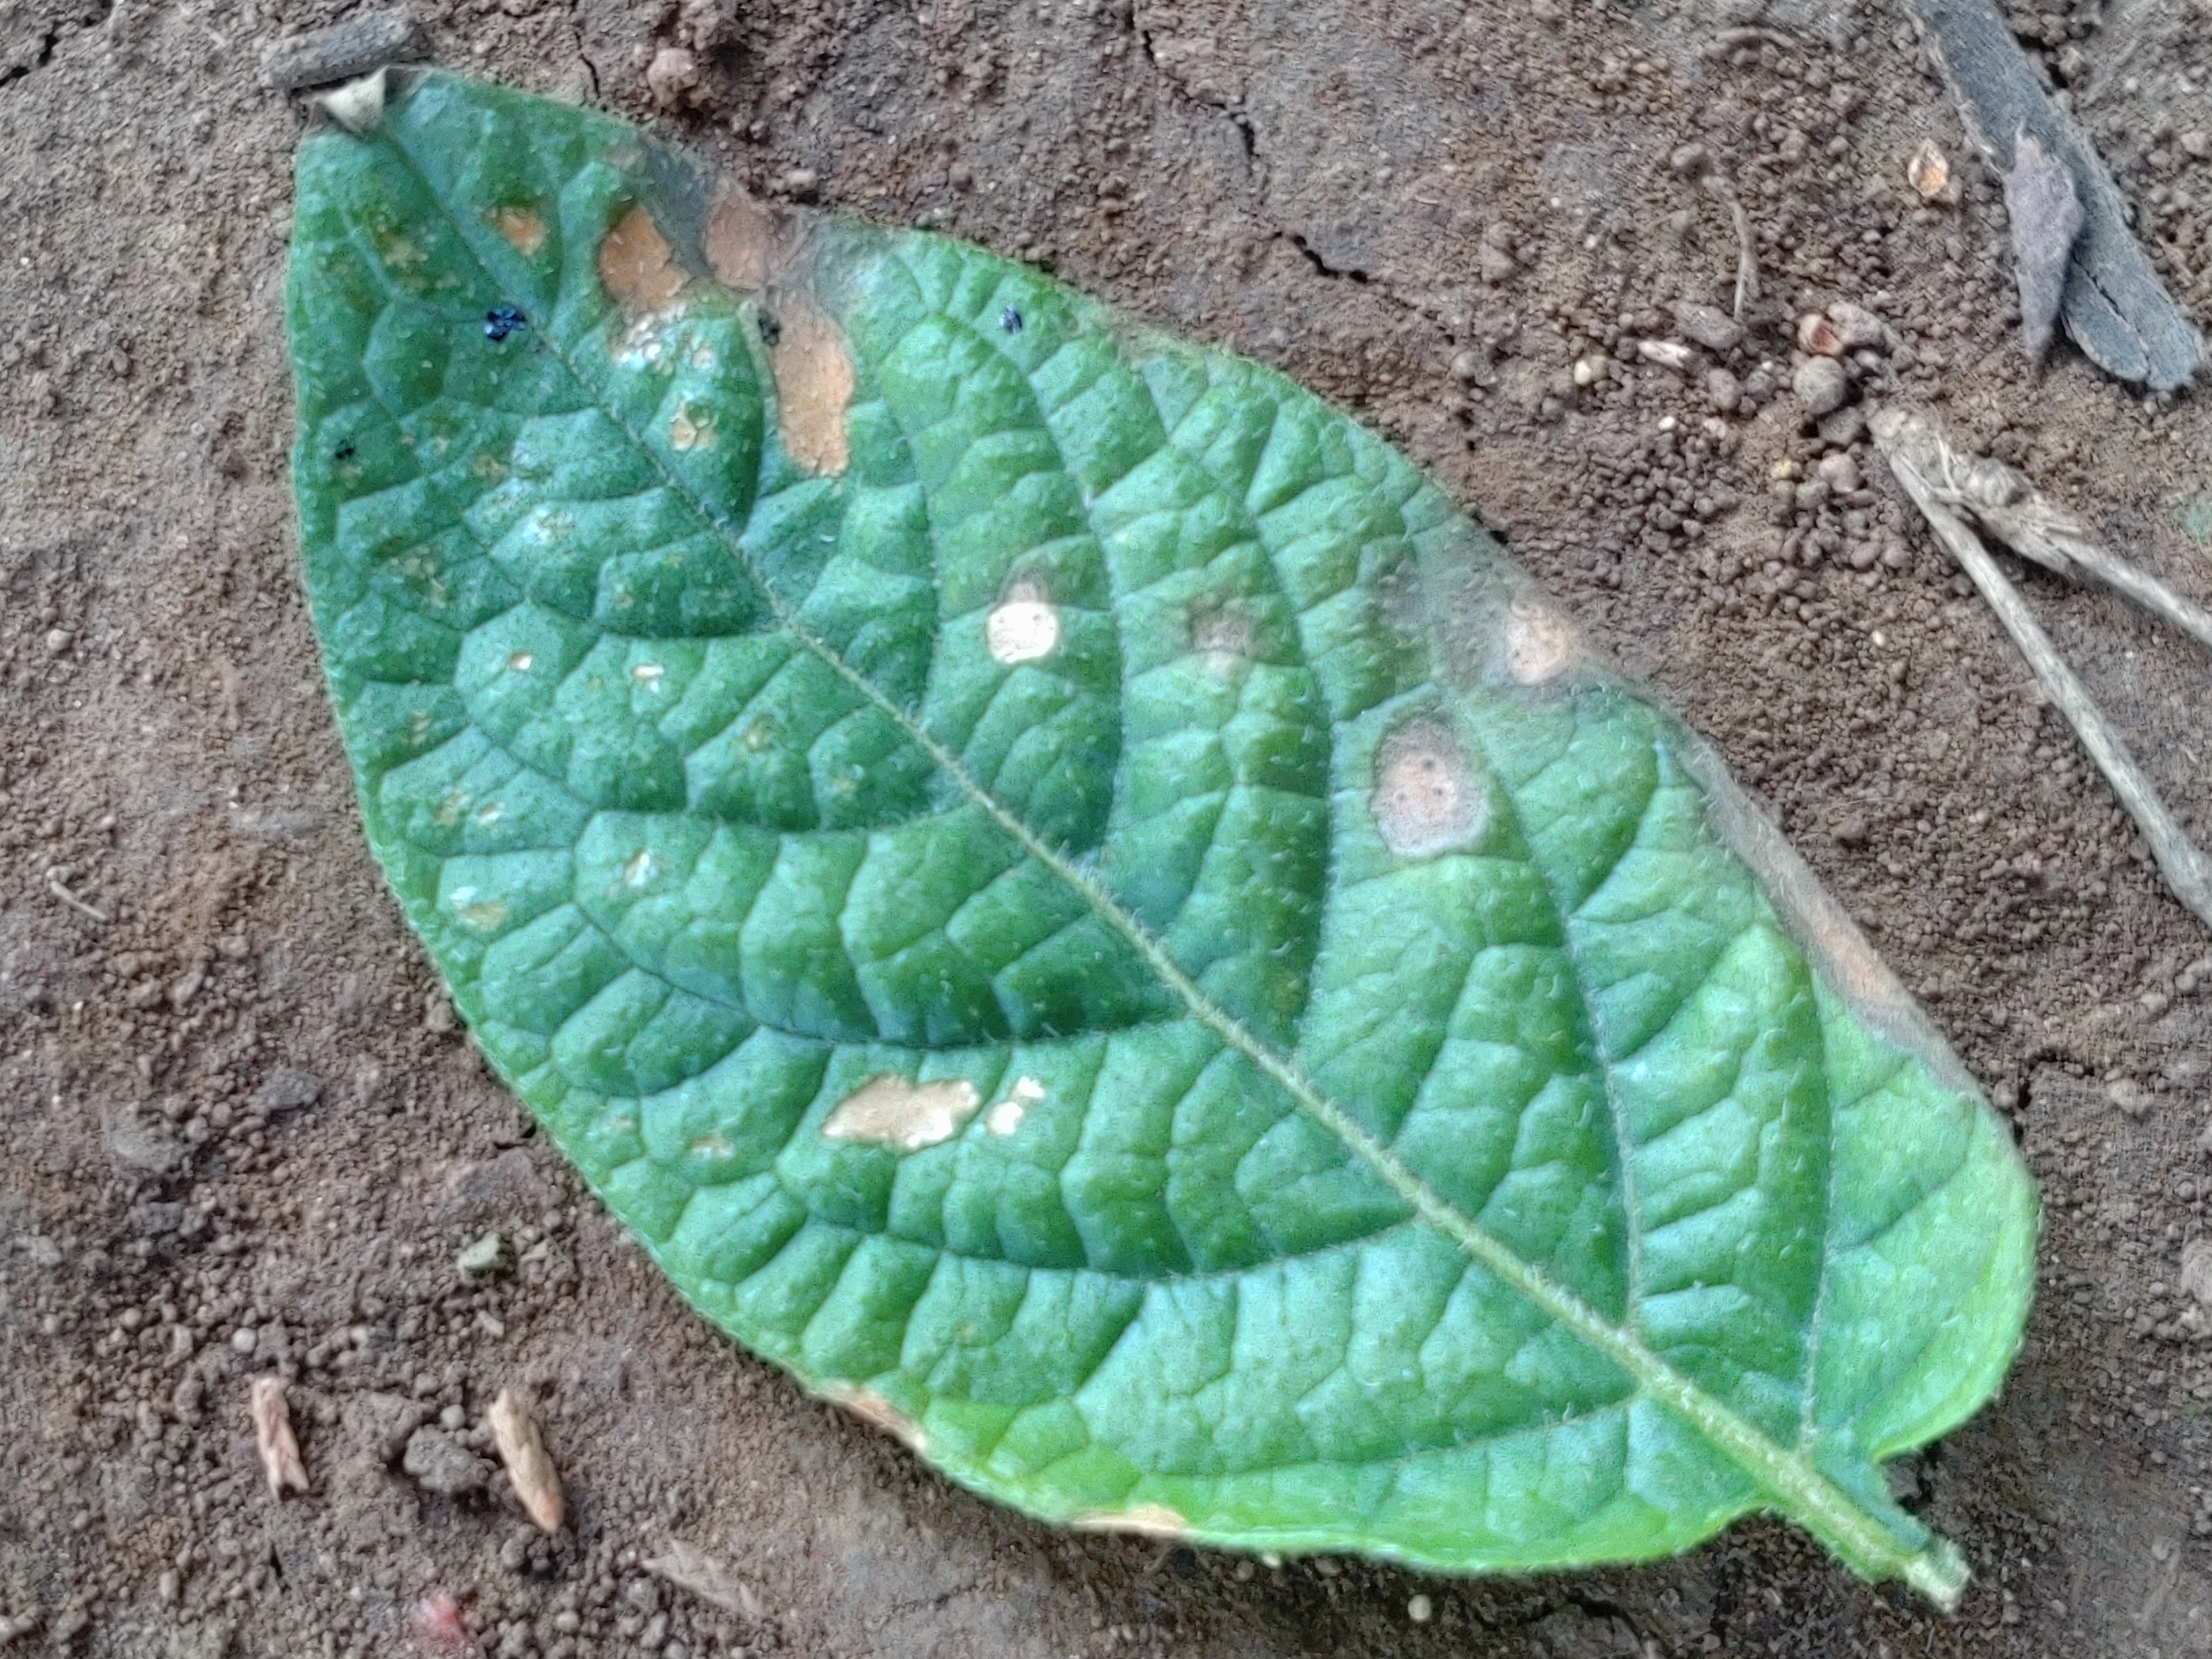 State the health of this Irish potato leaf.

early blight
